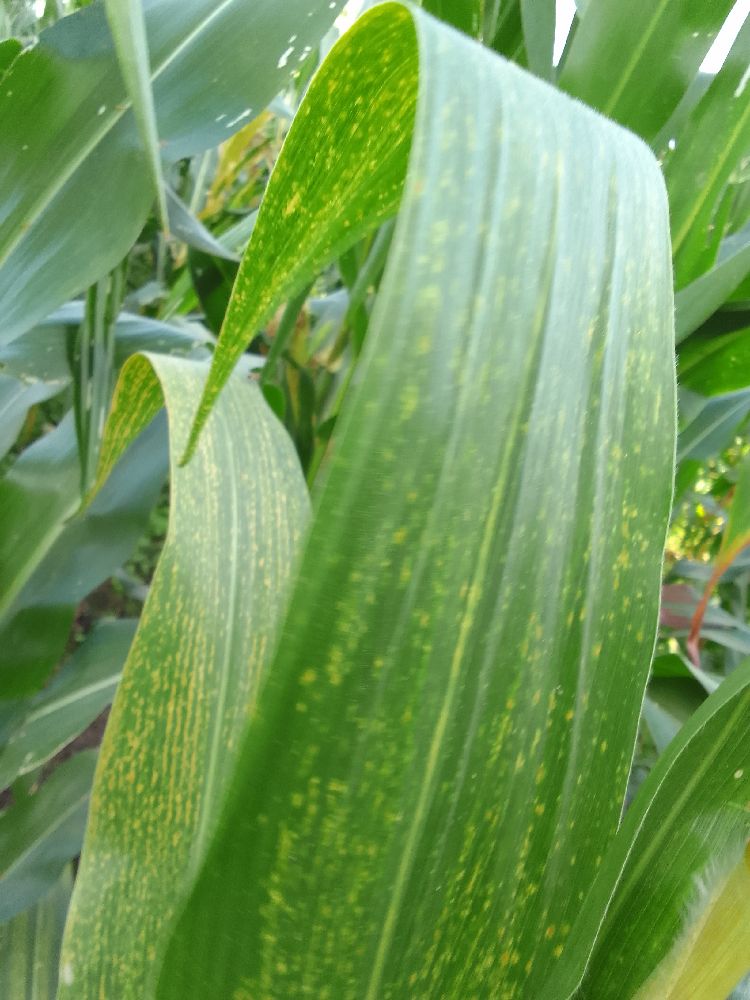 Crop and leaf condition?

maize, maize lethal necrosis
